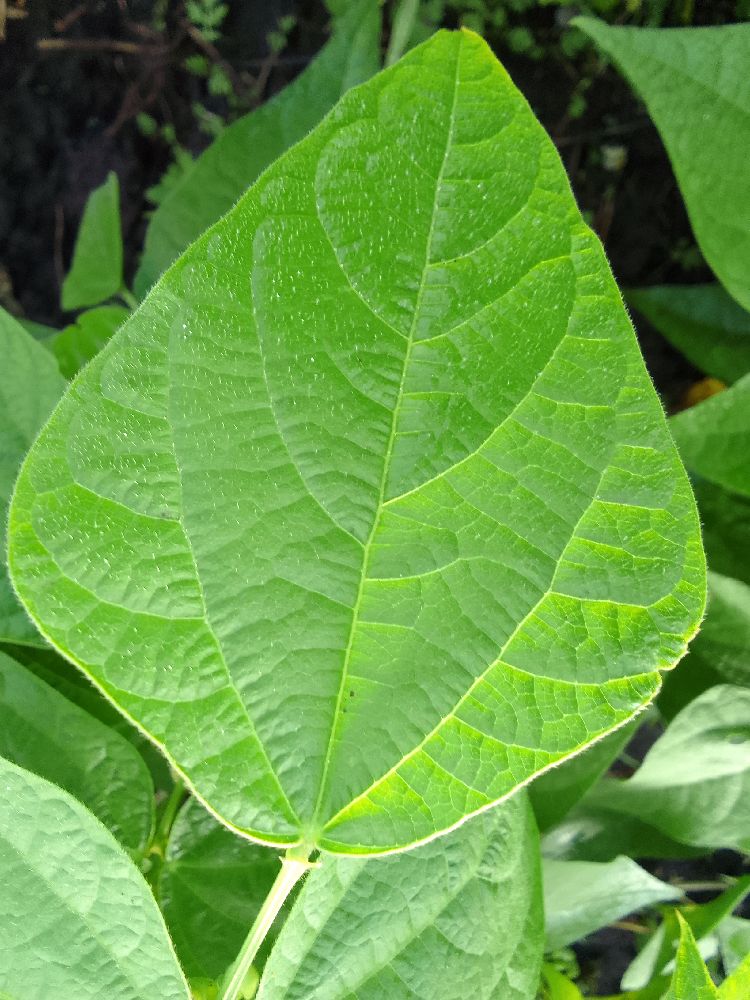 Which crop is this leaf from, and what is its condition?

common bean, healthy
